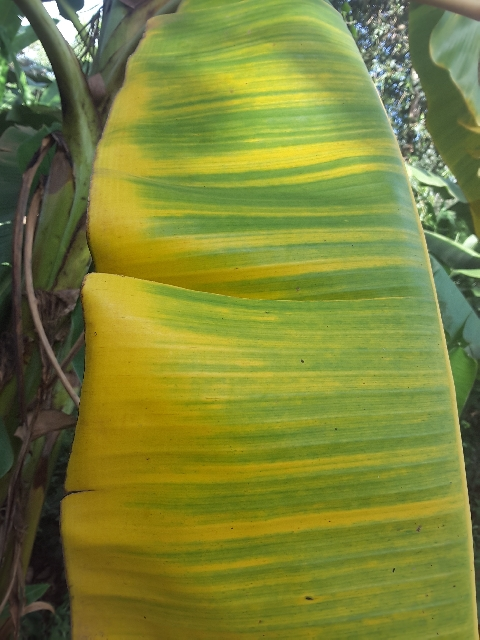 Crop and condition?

banana, fusarium wilt race 1
